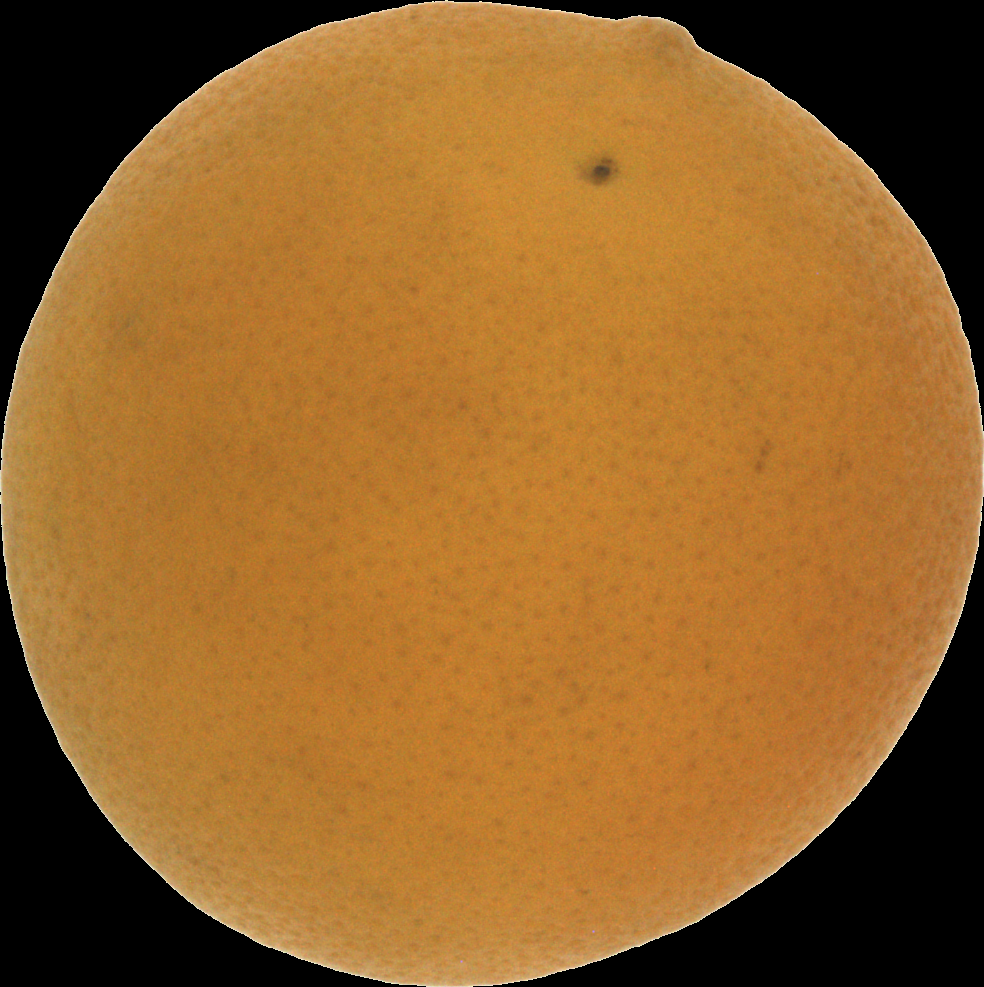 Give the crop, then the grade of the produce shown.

orange, bad
